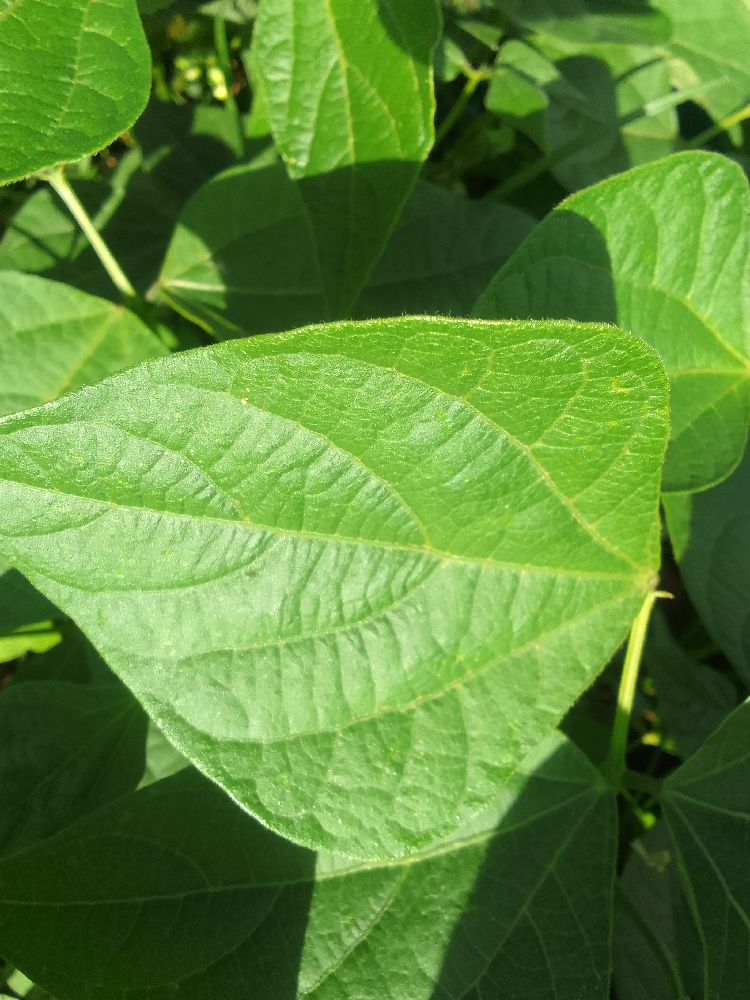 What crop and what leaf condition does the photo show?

common bean, healthy
